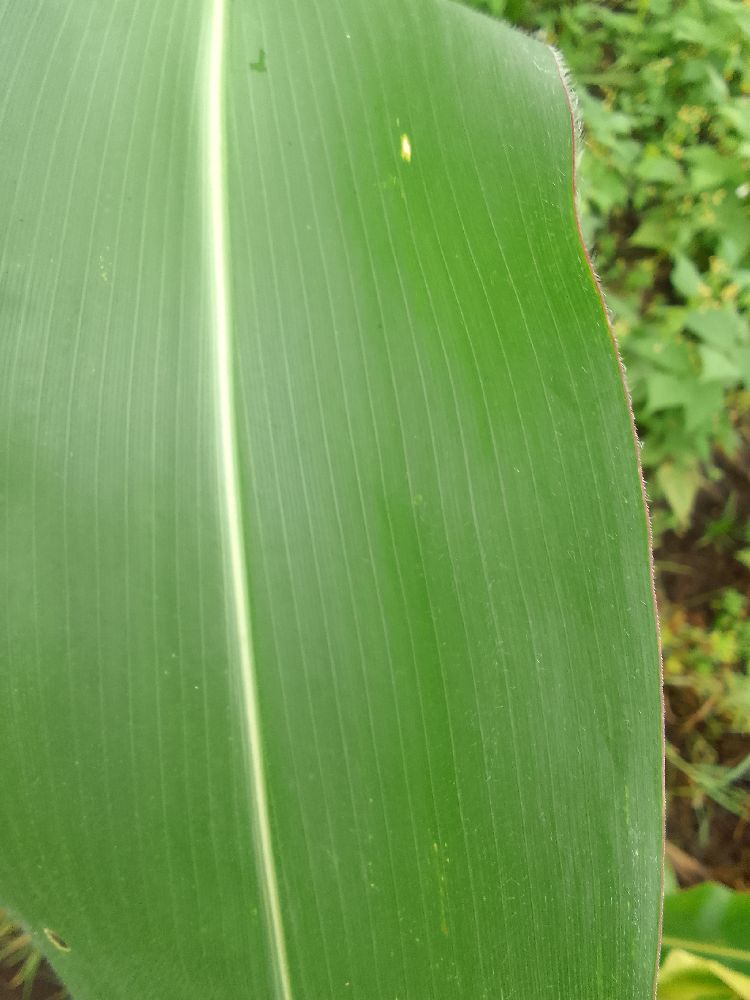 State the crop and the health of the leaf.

maize, healthy
